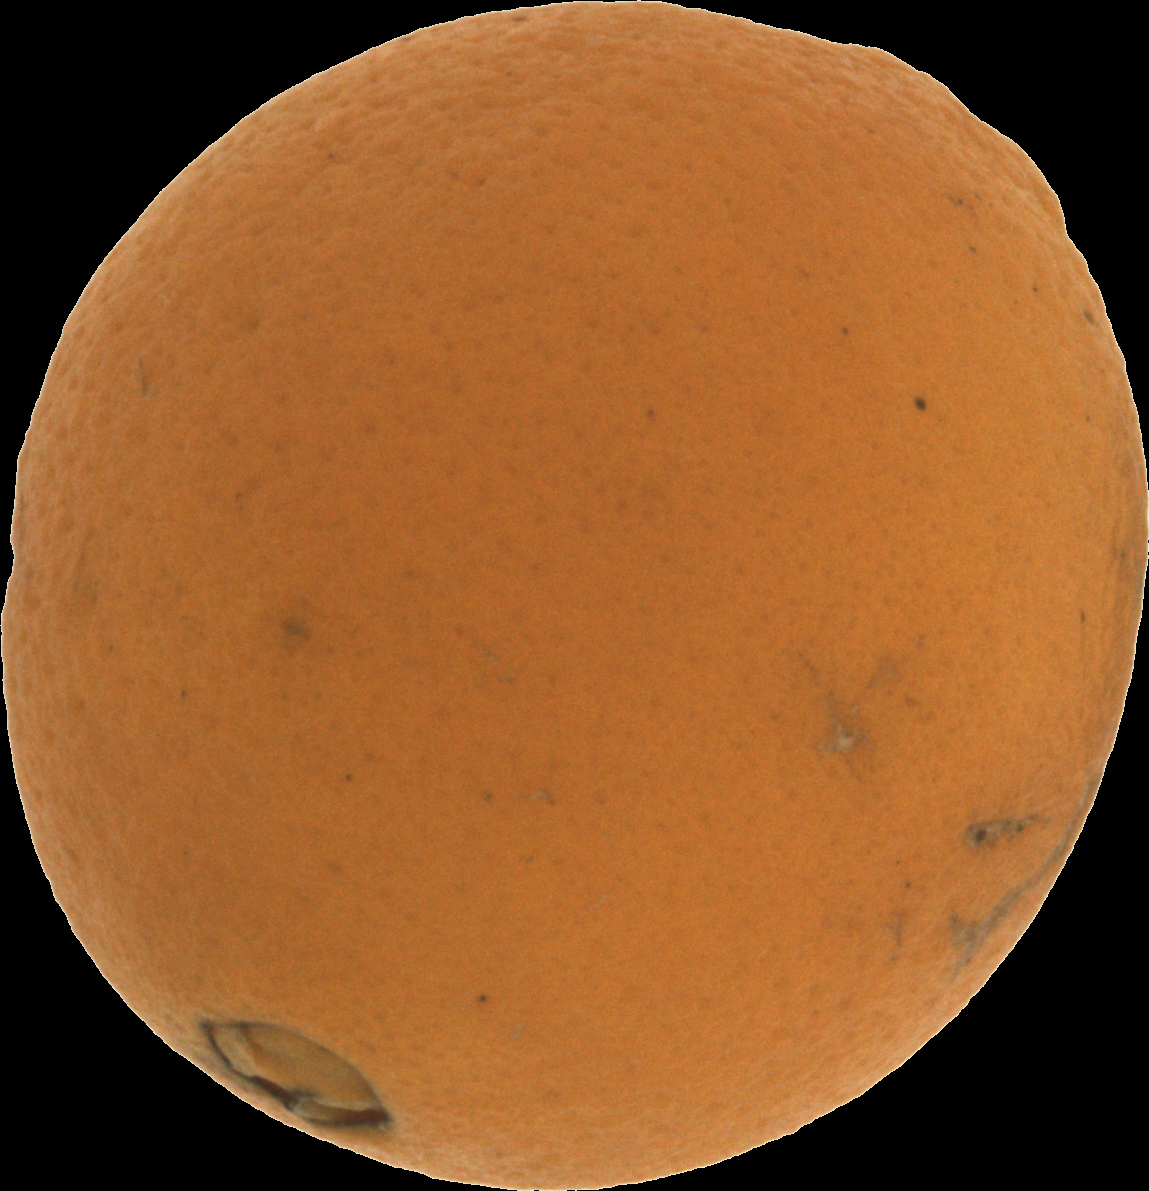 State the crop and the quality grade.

orange, bad
